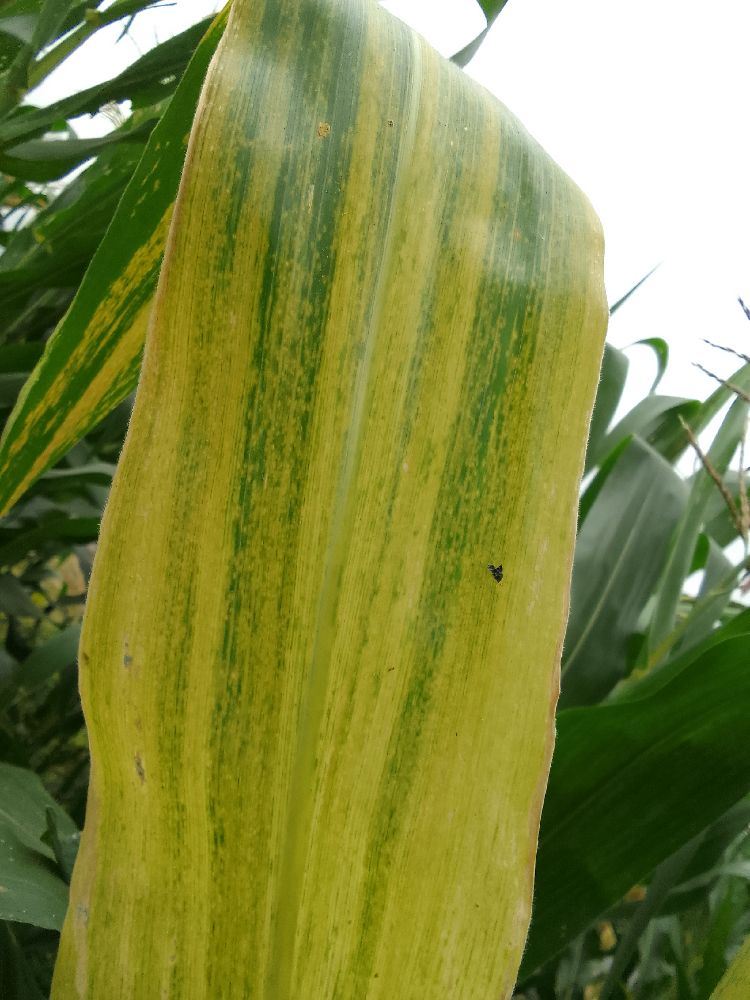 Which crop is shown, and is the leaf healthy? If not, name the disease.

maize, maize lethal necrosis
